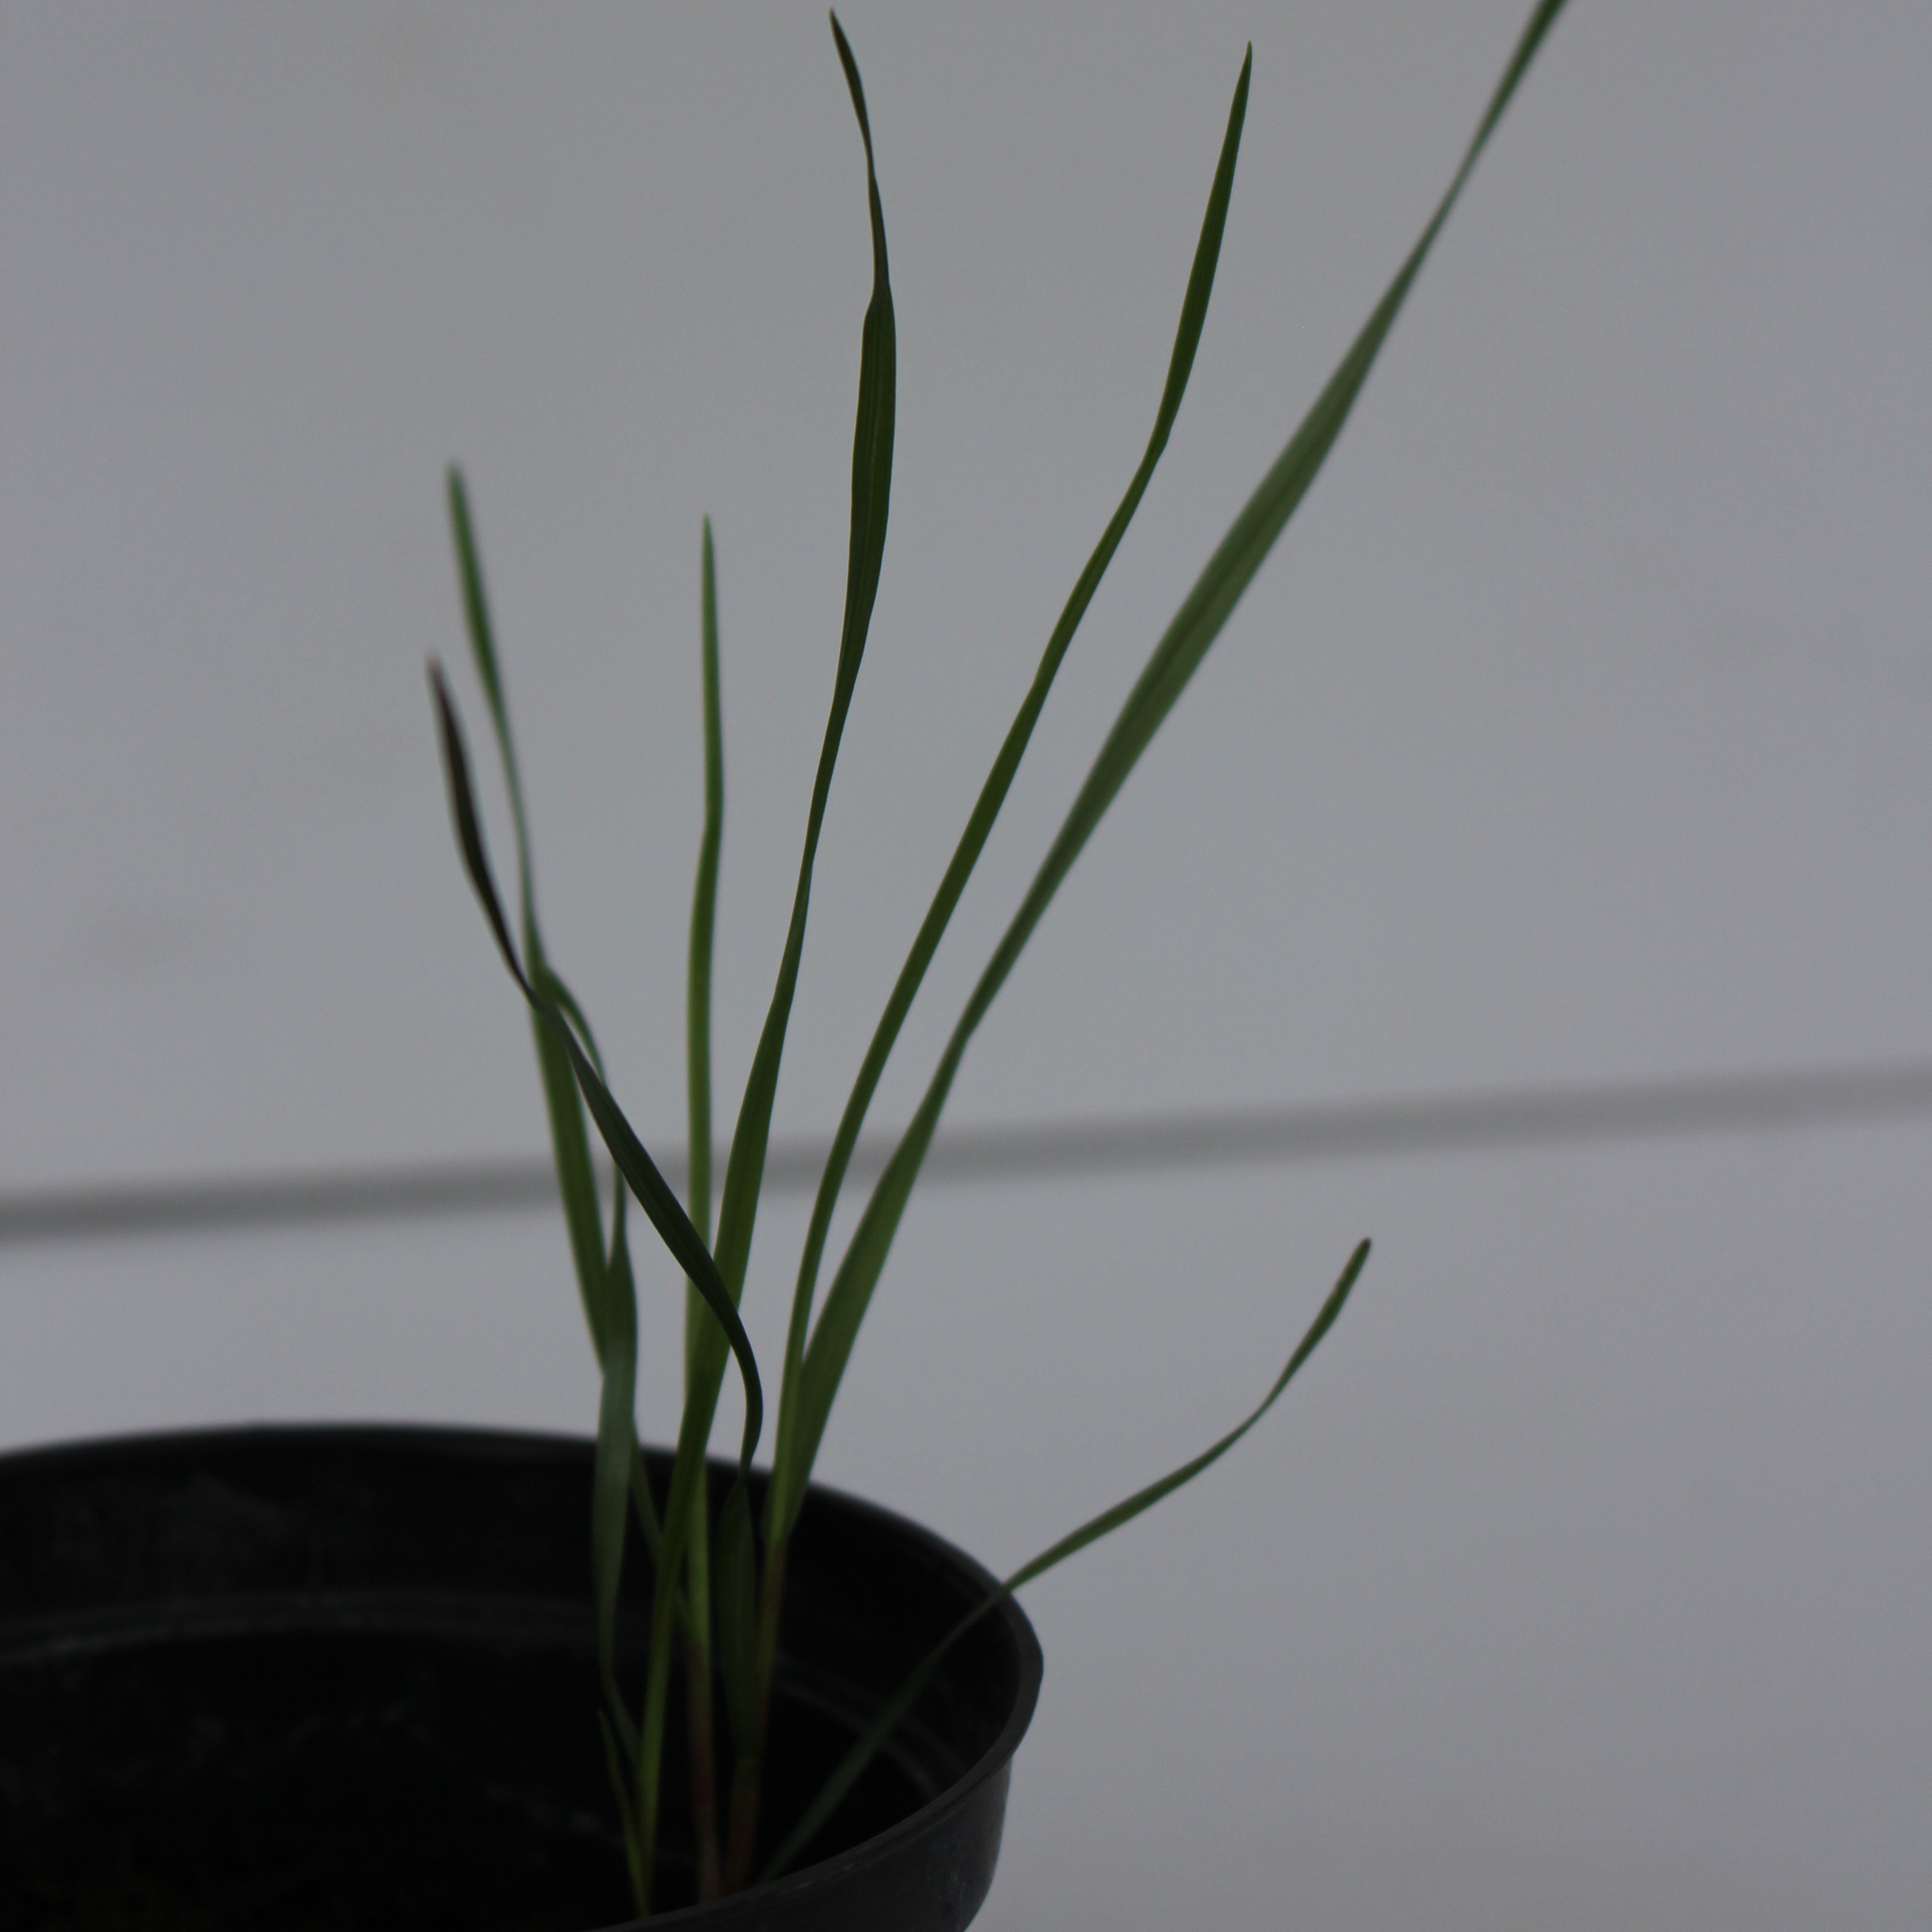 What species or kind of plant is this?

Lolium multiflorum
